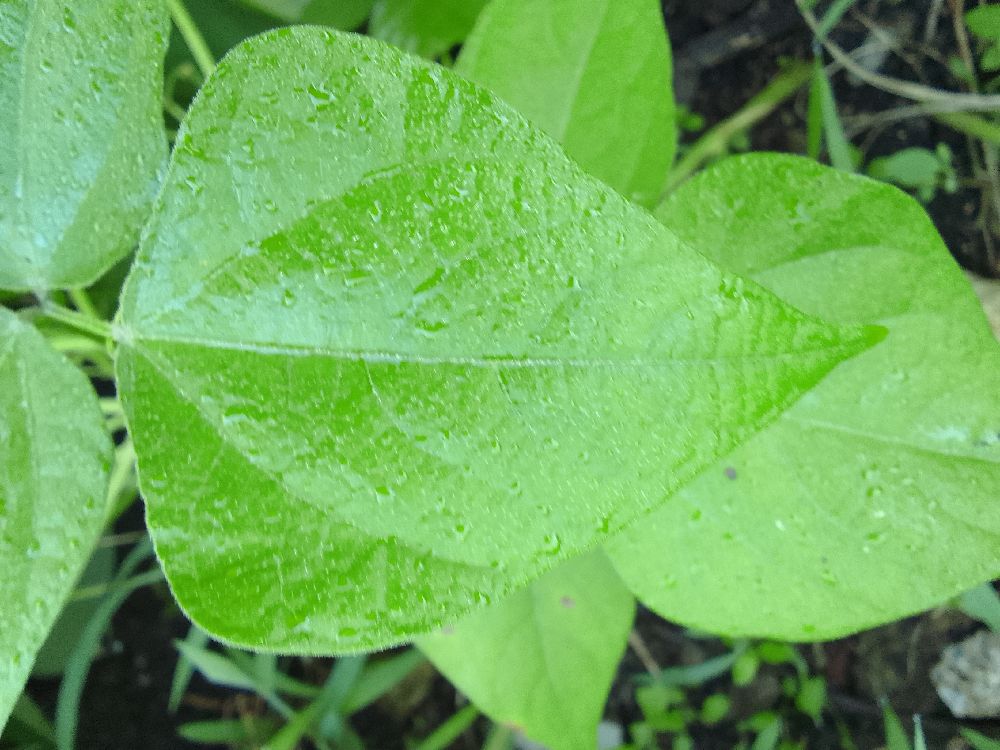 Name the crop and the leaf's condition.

common bean, healthy
